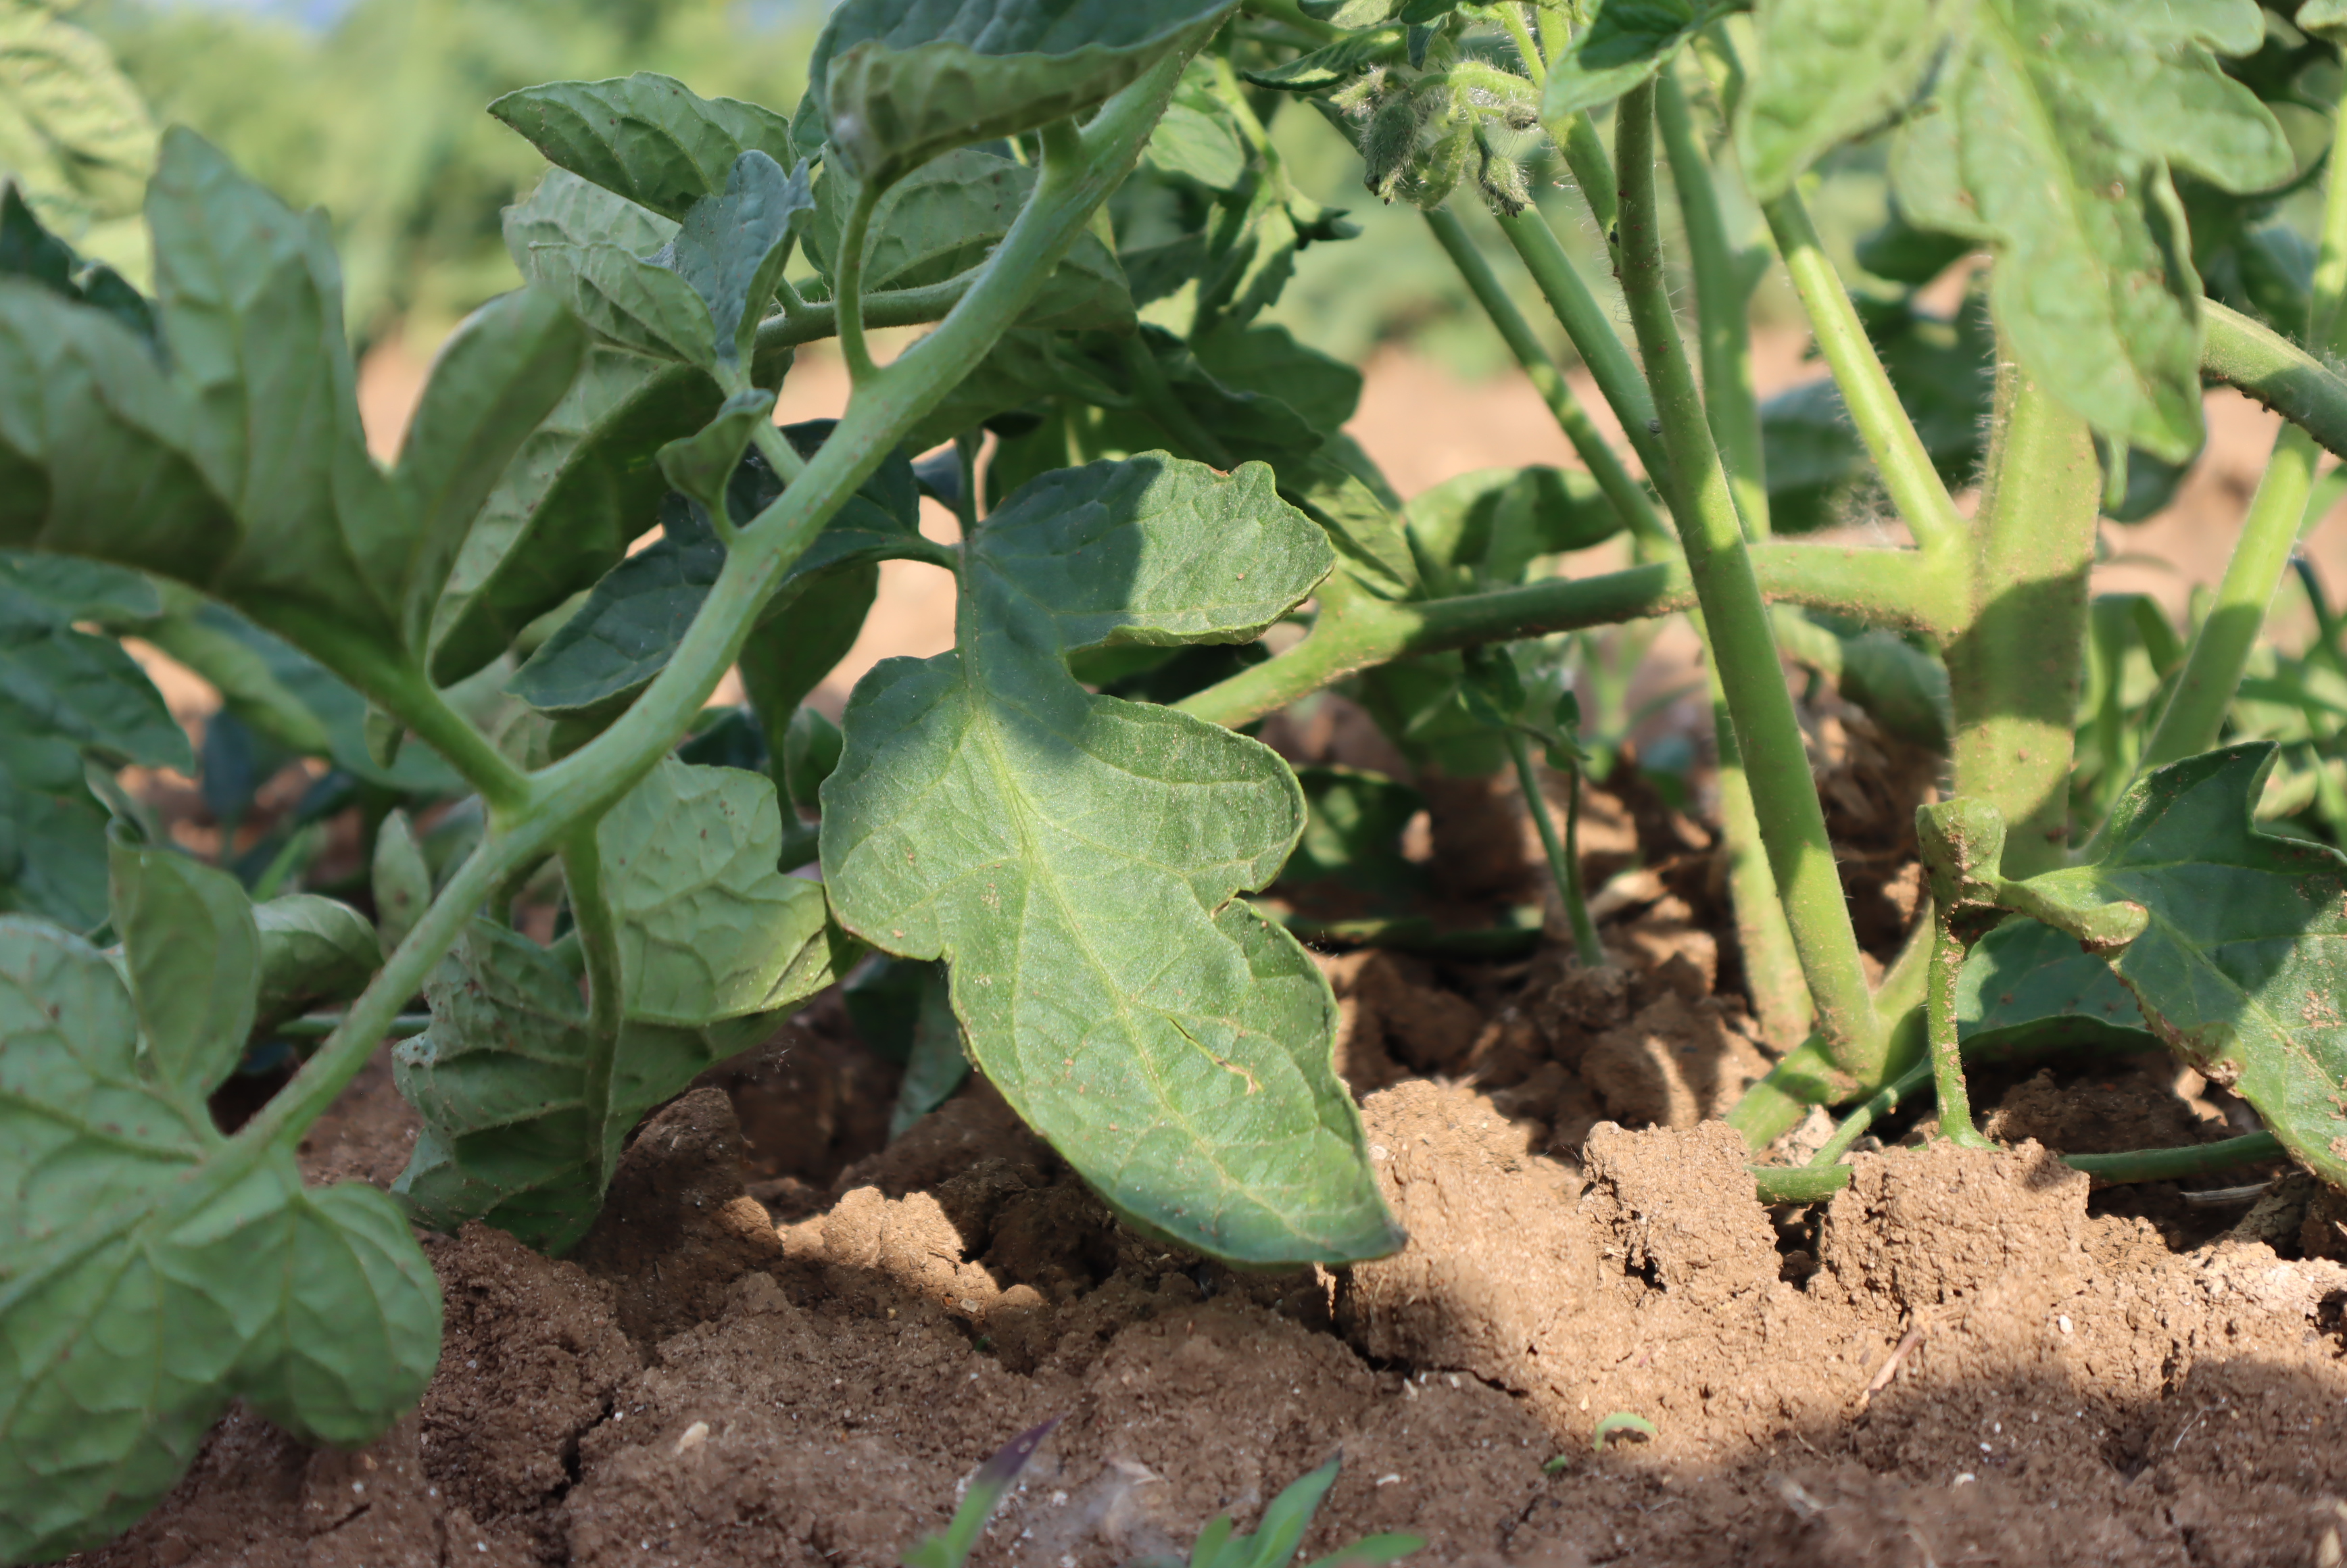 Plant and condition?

tomato, phytophagous, water stress
